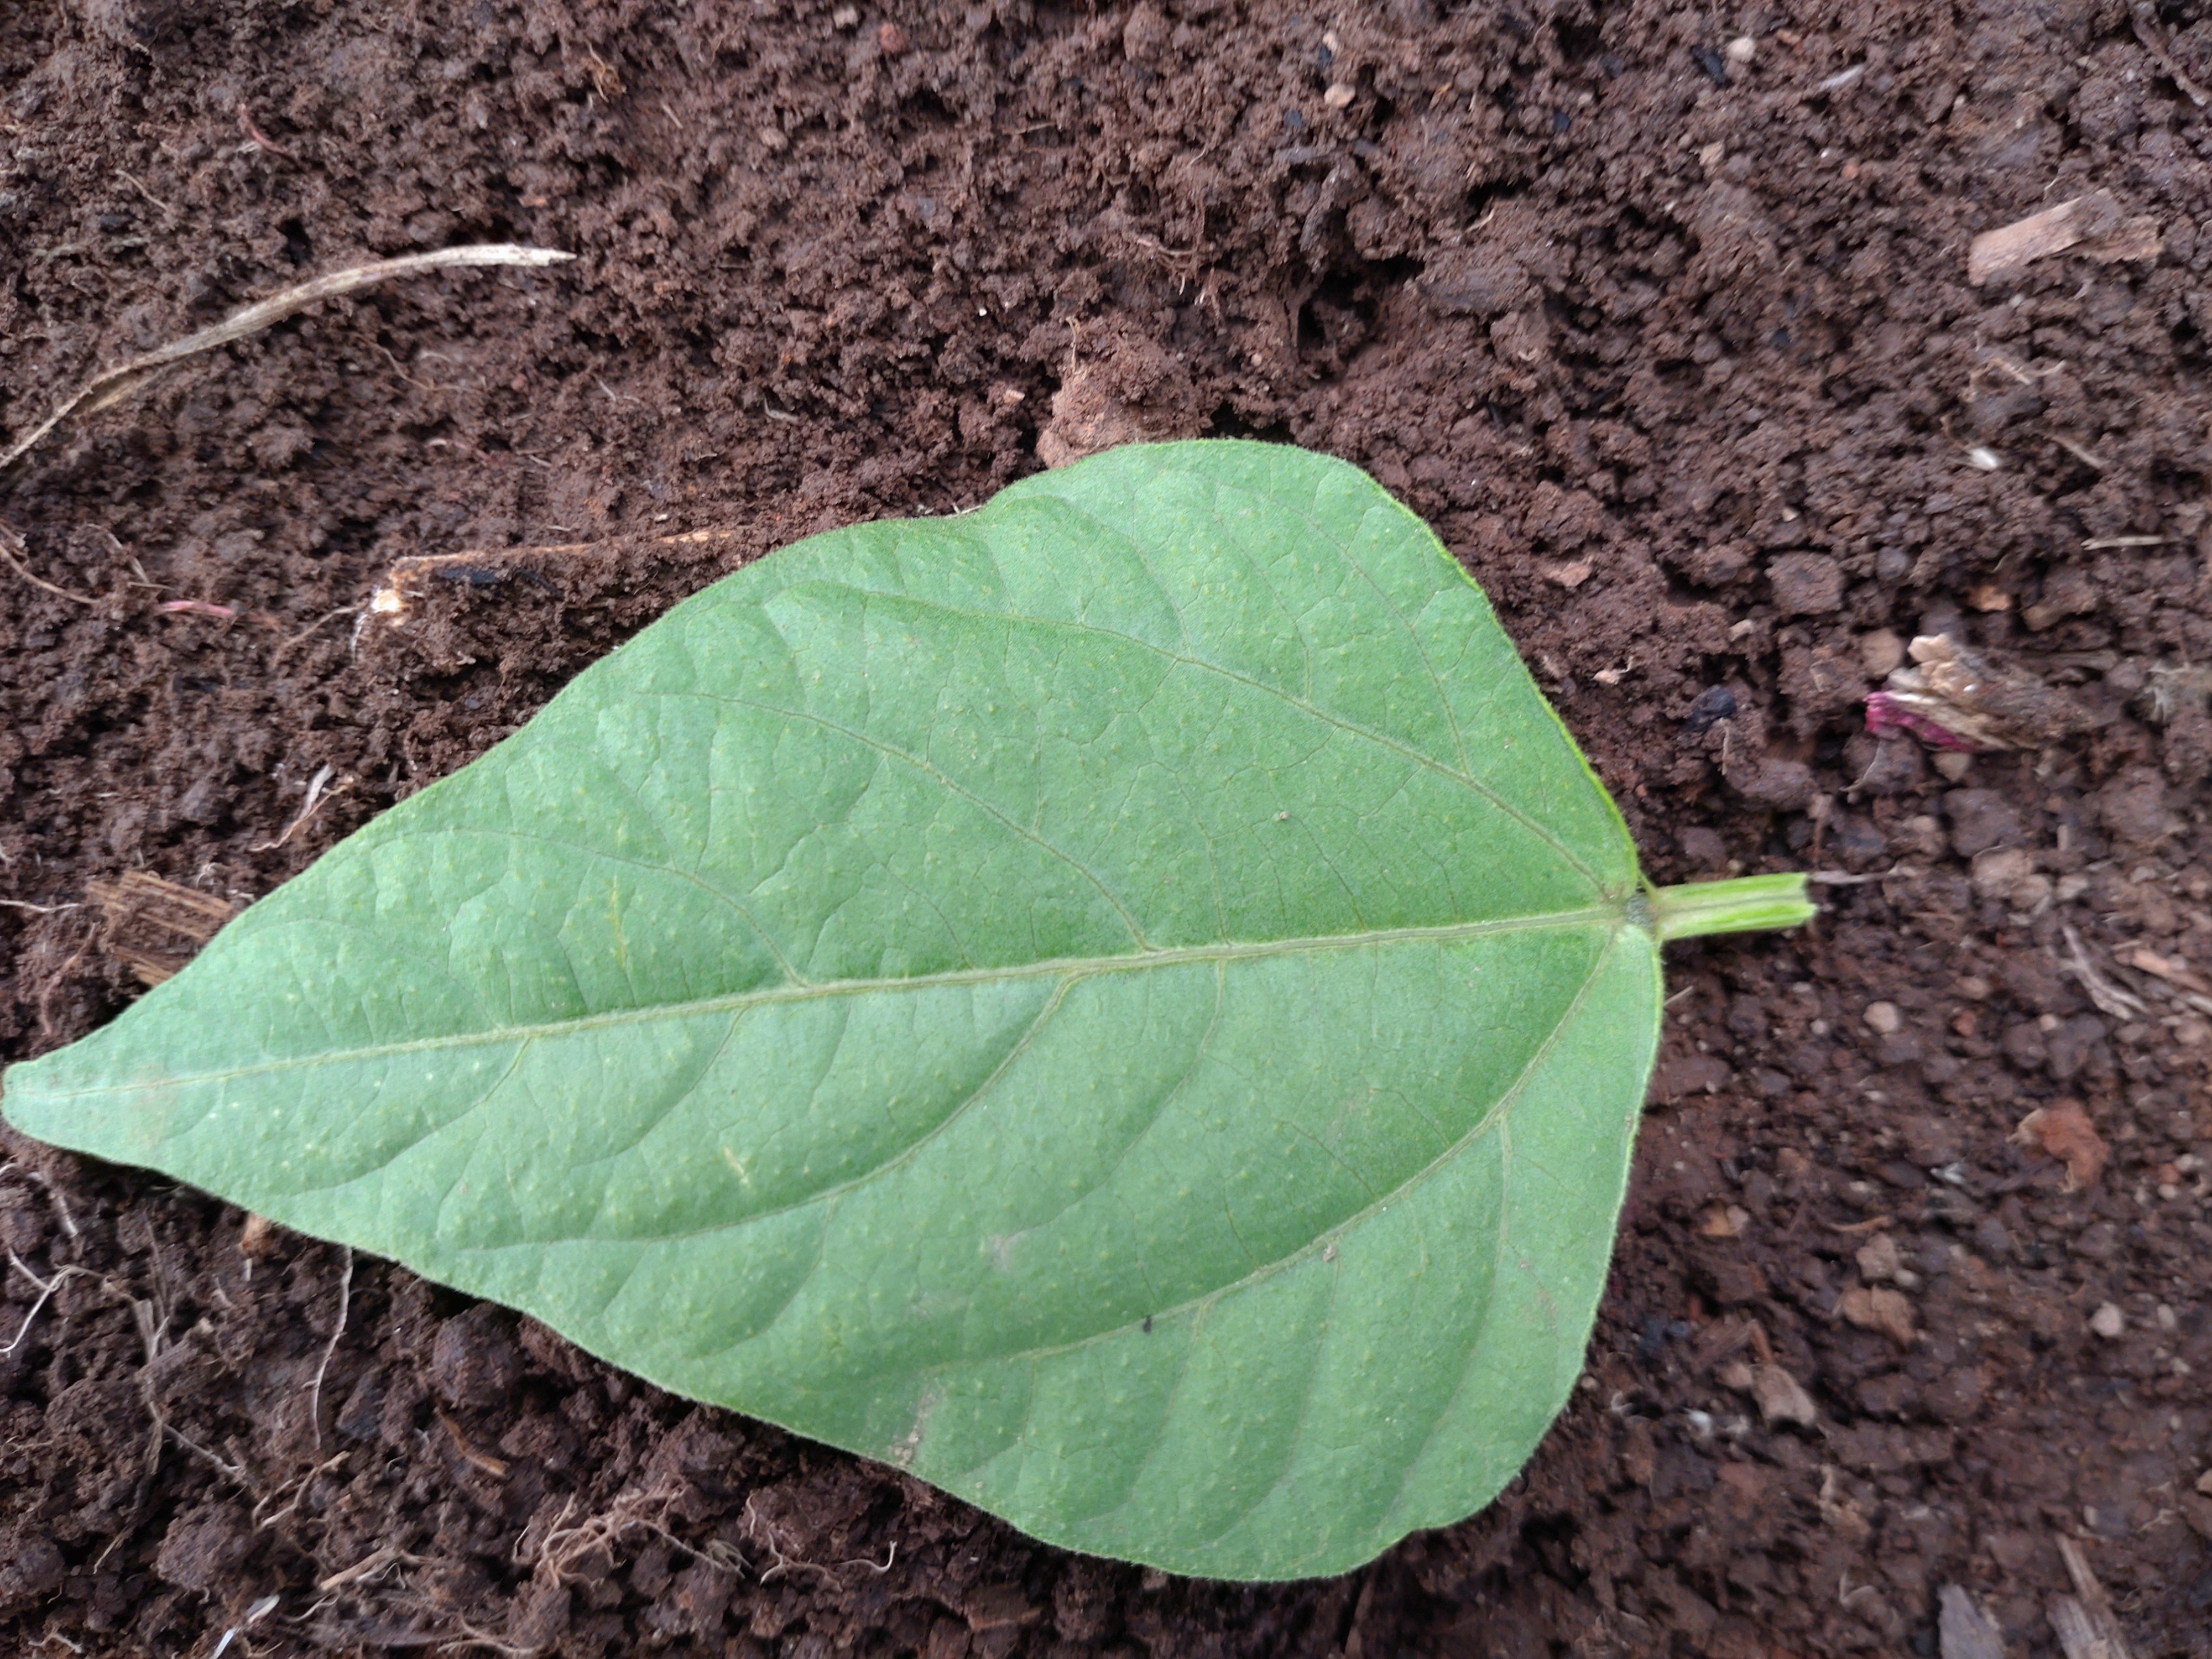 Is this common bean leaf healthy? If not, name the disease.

healthy
